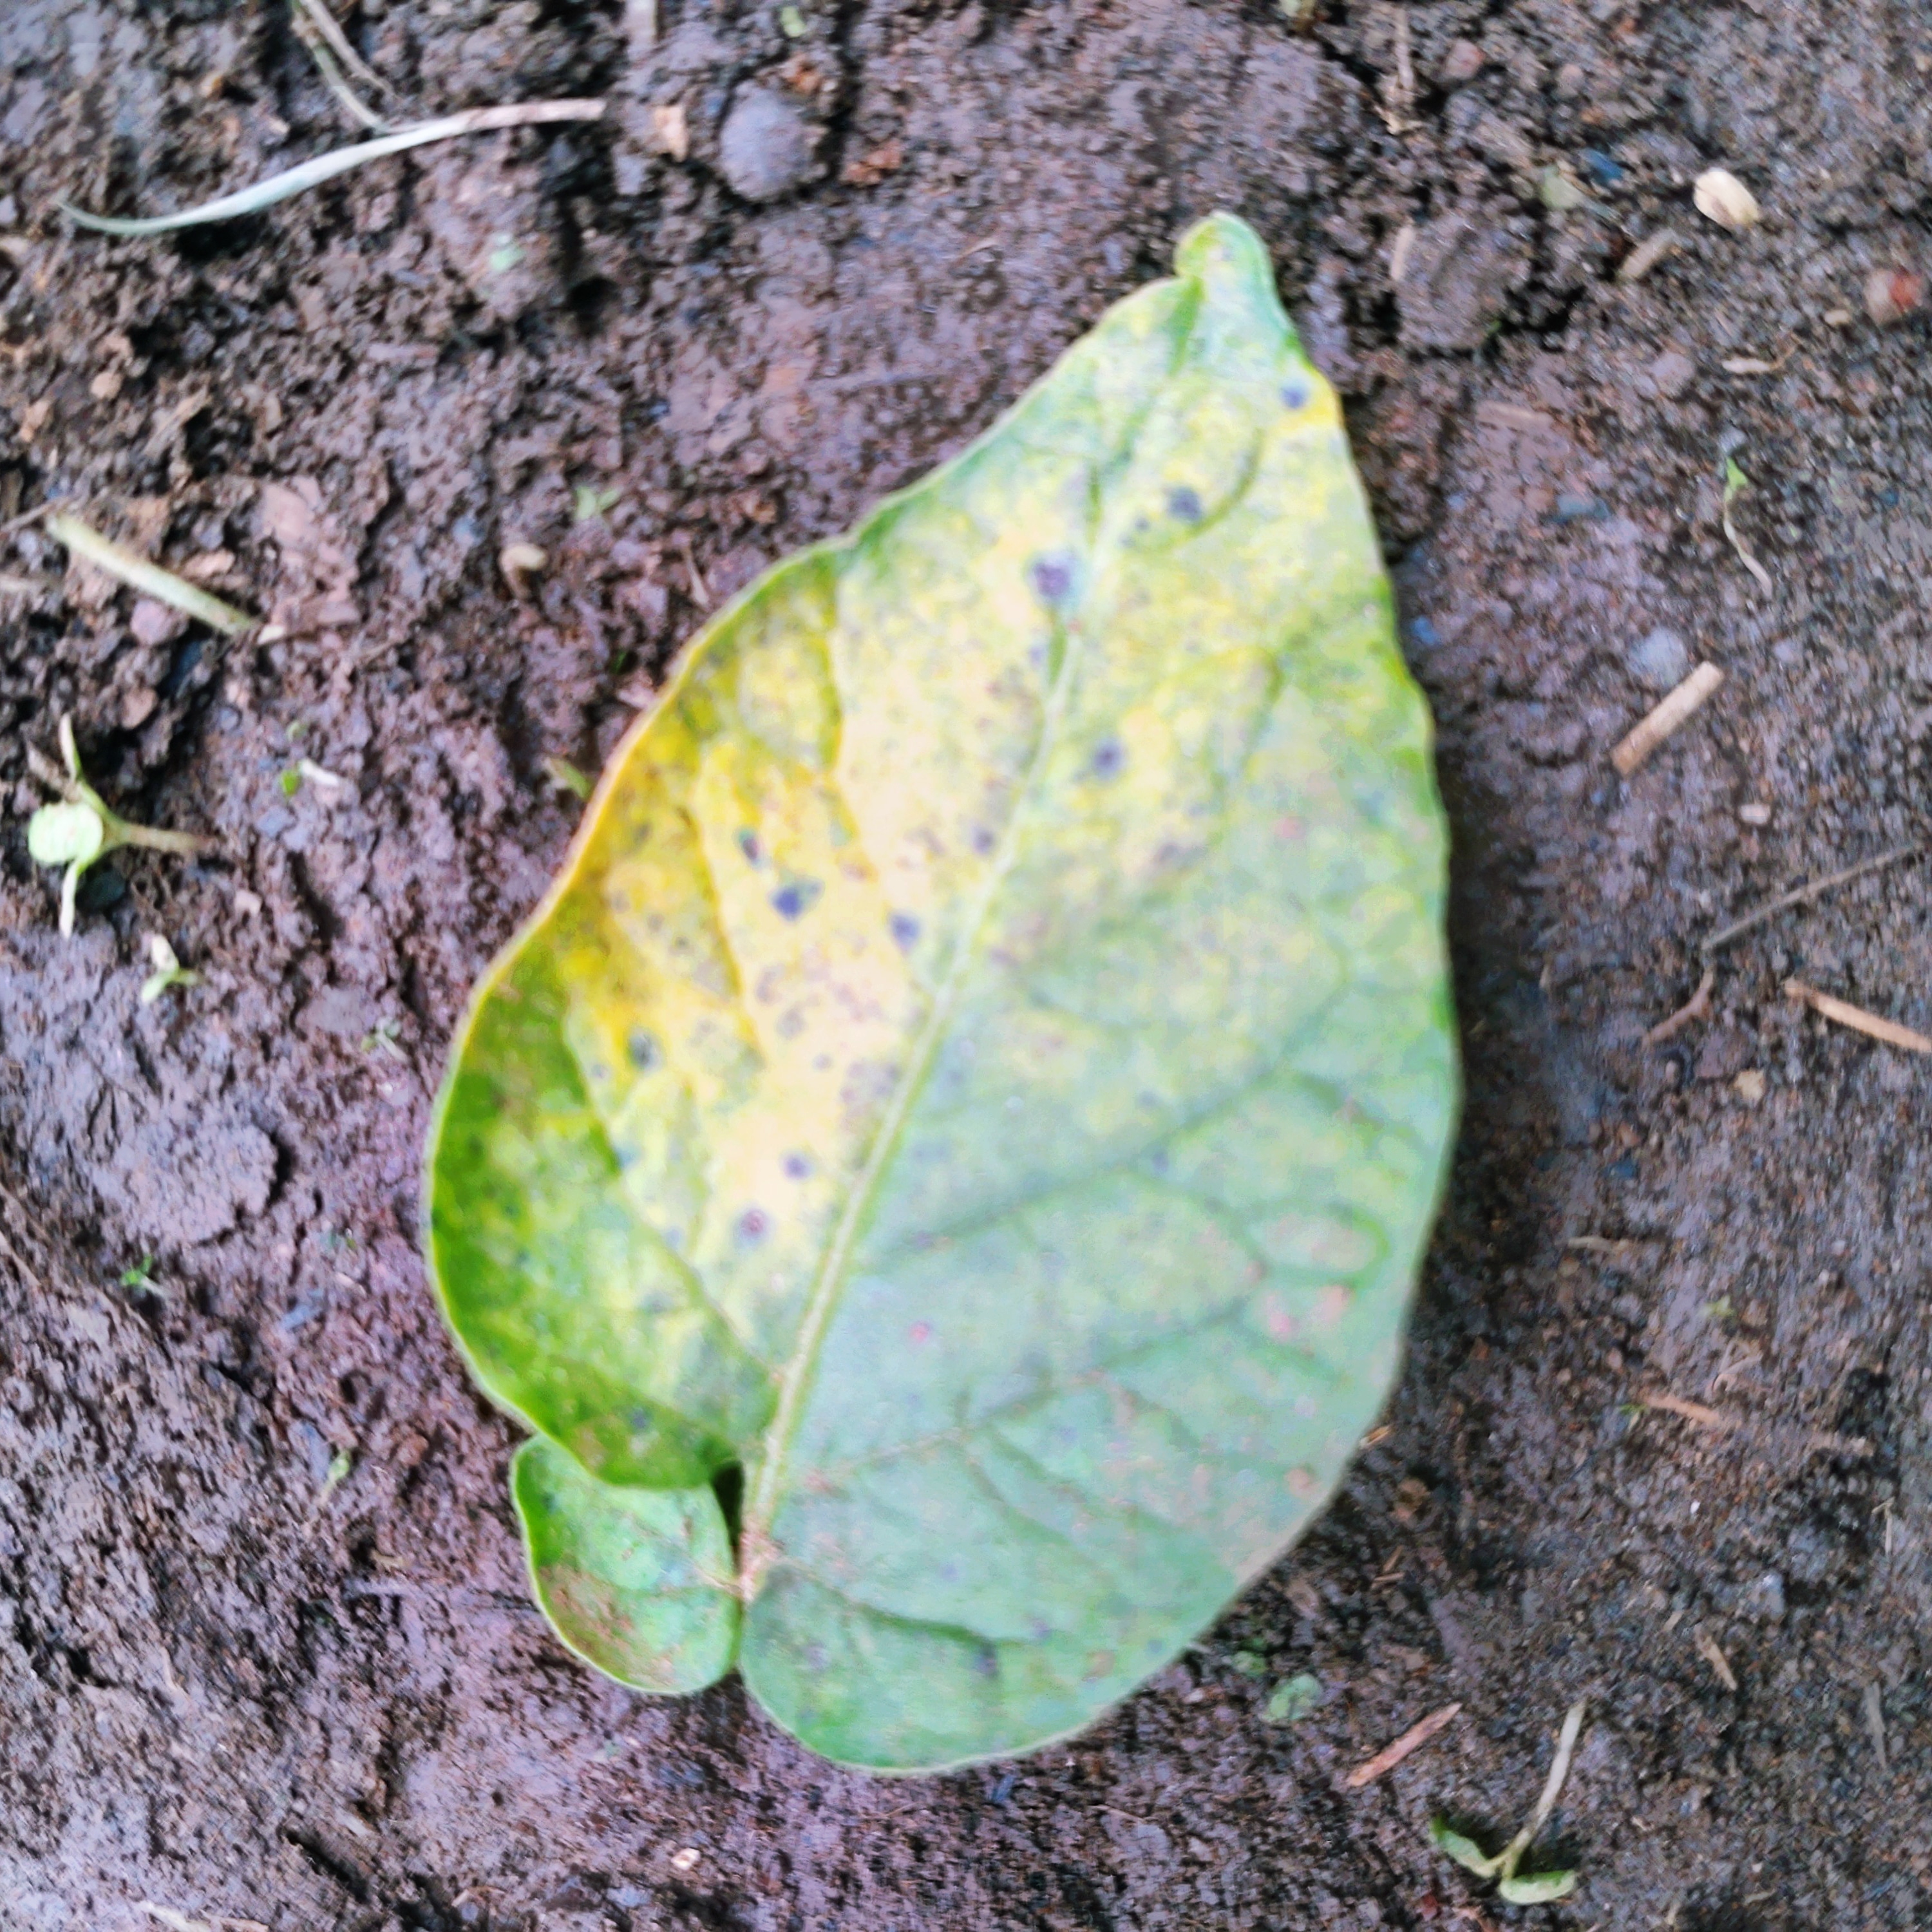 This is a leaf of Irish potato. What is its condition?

late blight
